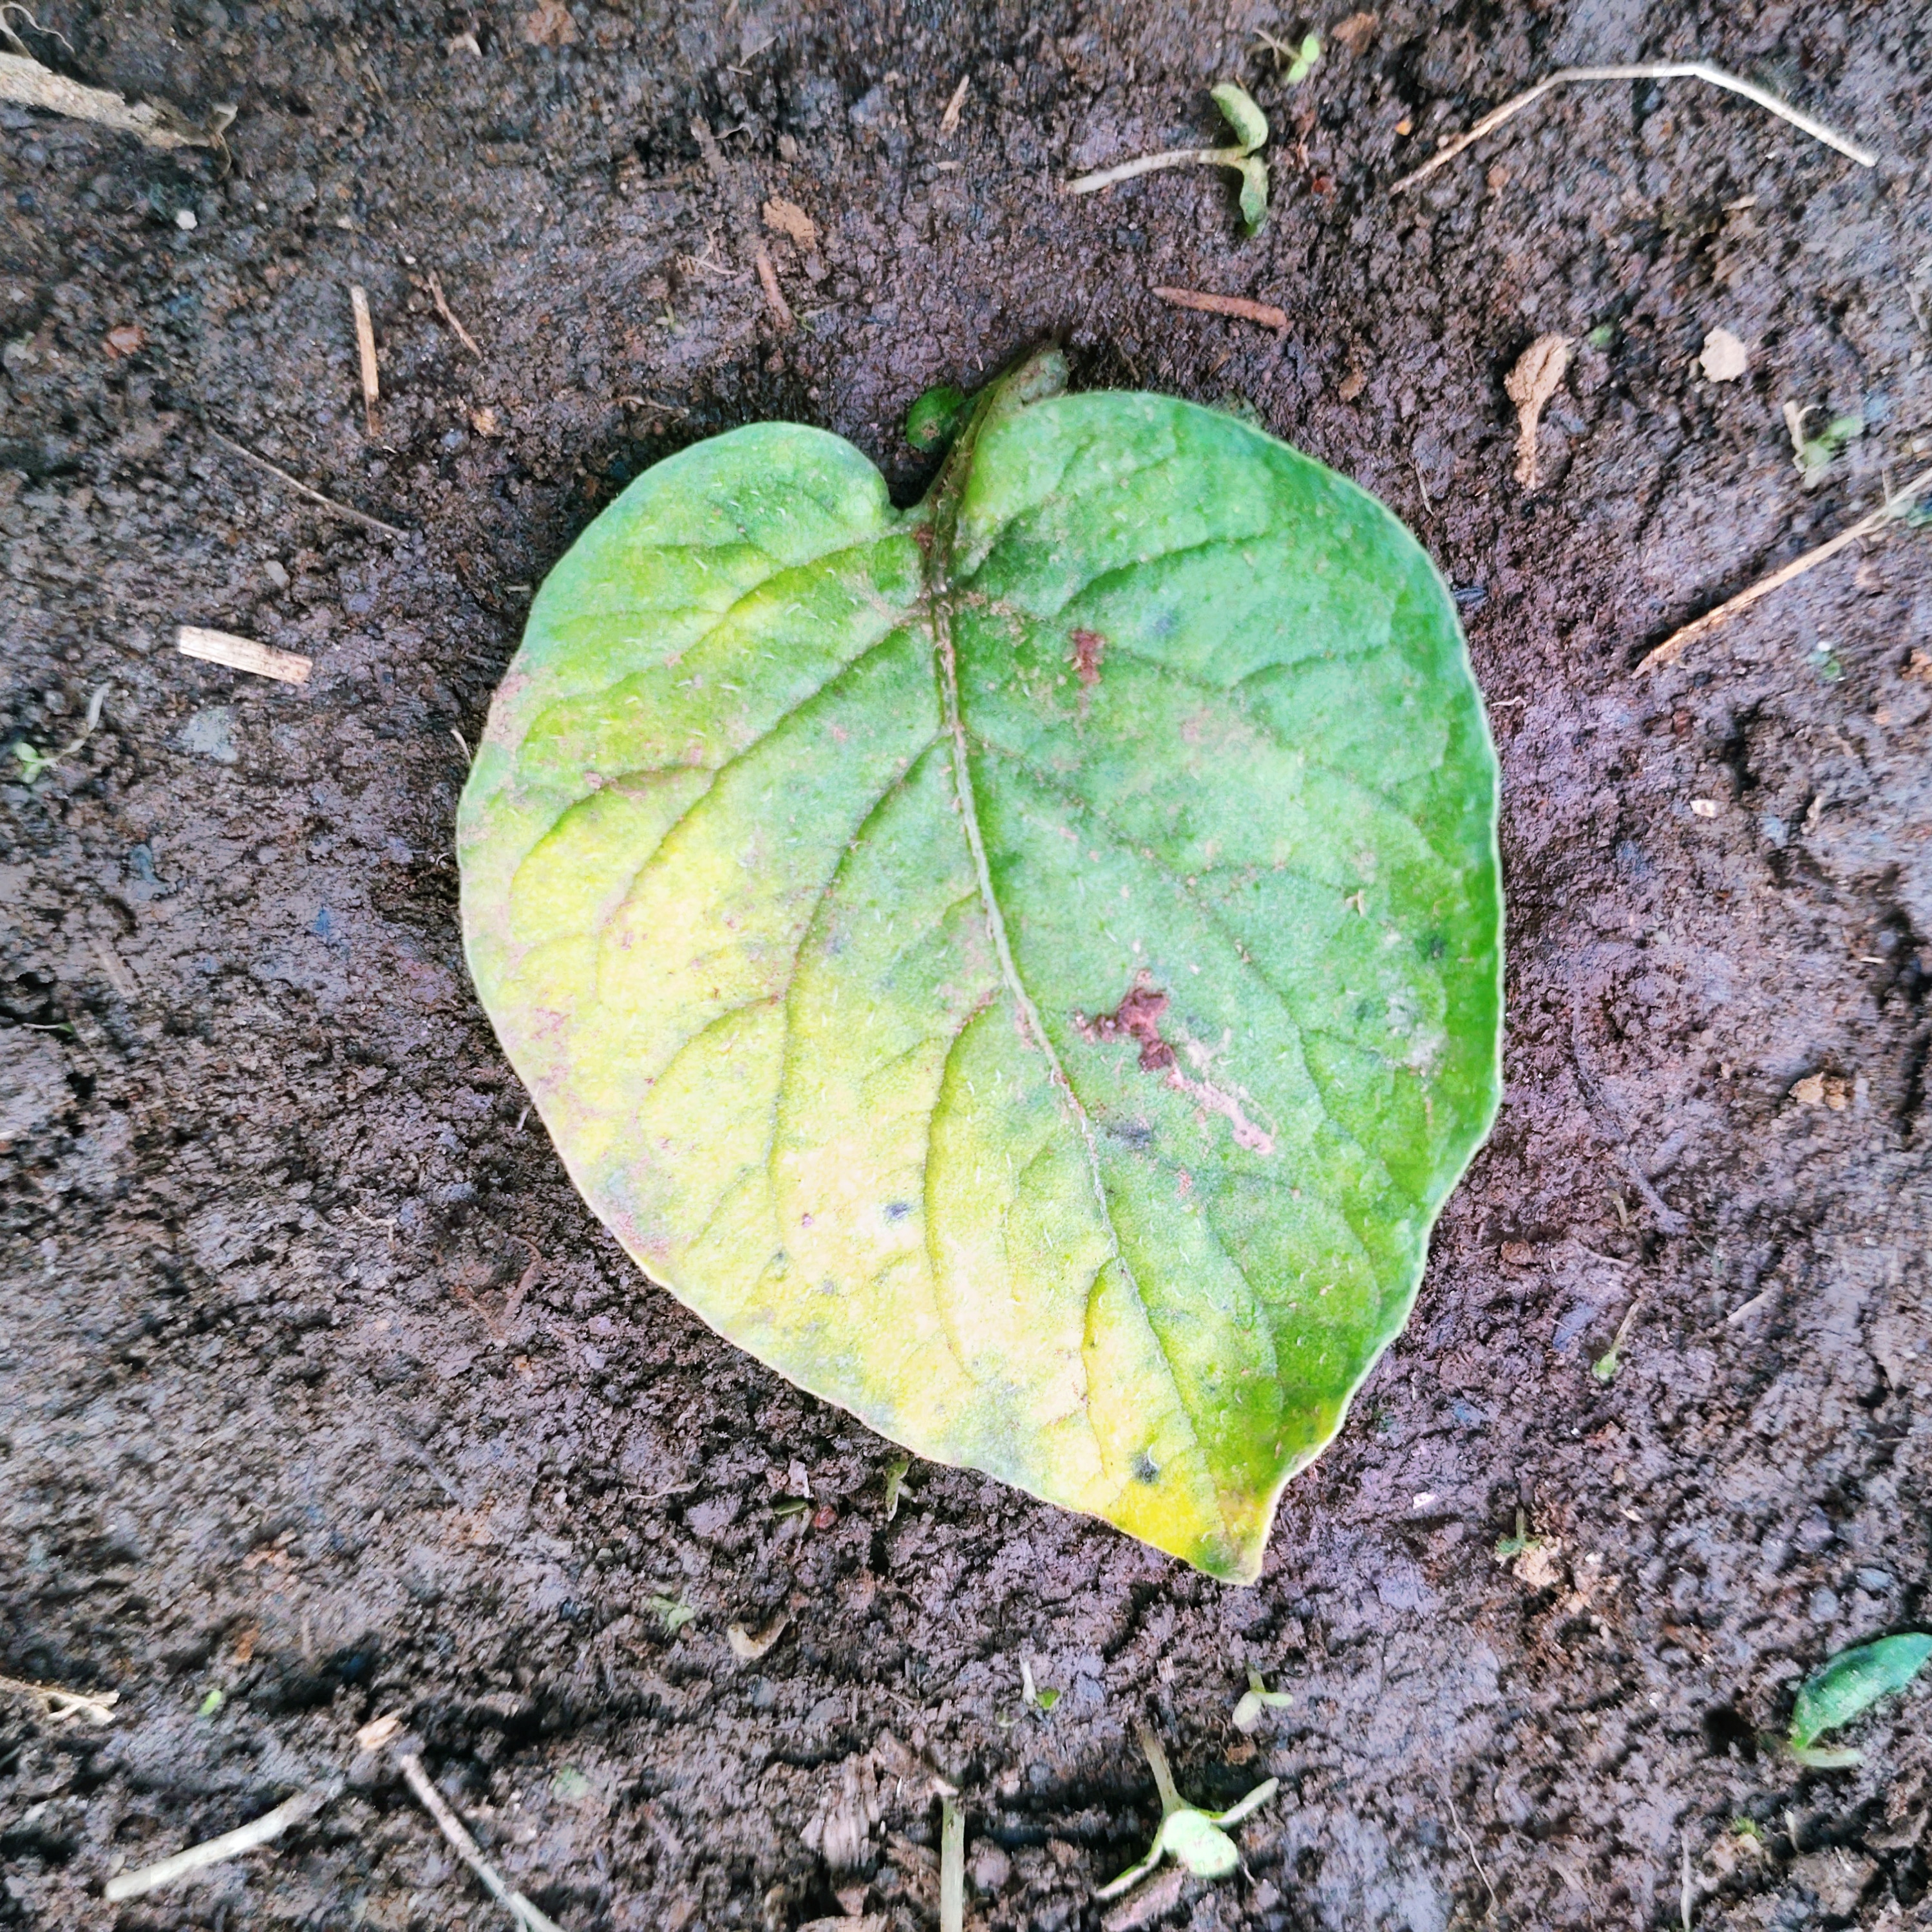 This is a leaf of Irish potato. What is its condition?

late blight
